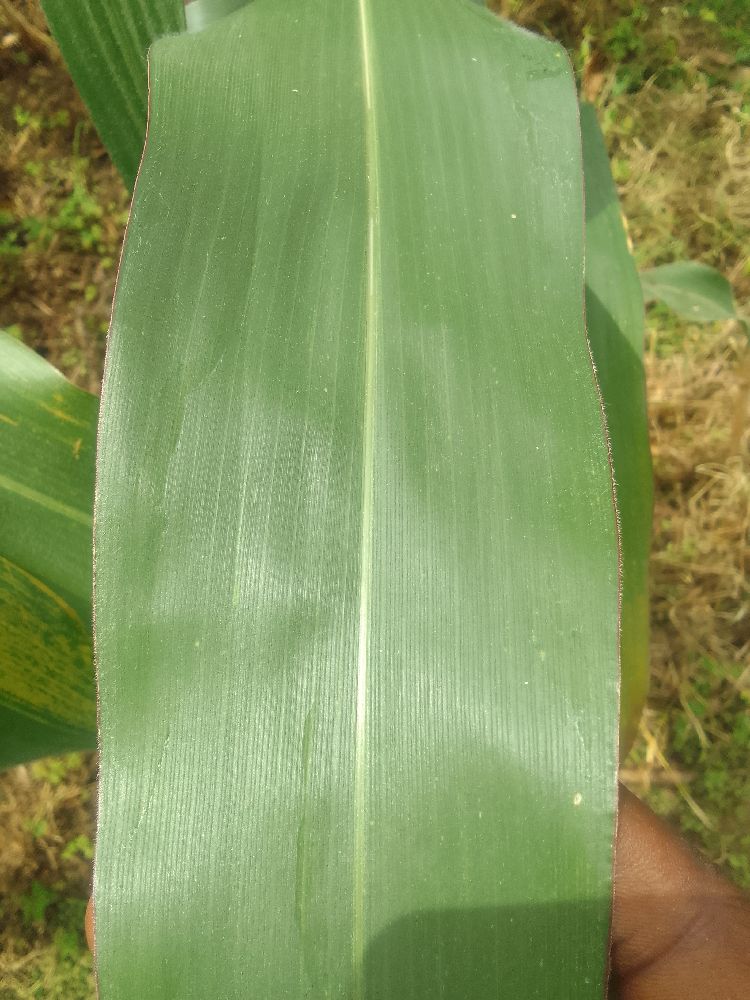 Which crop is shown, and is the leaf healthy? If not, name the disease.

maize, healthy
